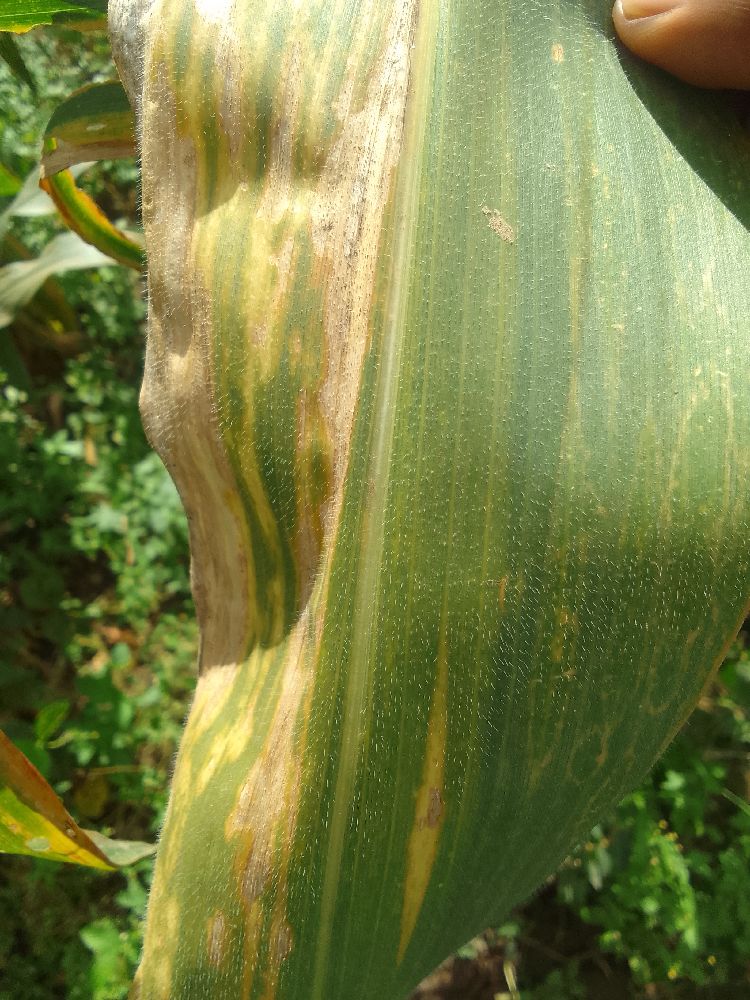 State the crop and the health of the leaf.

maize, maize lethal necrosis
